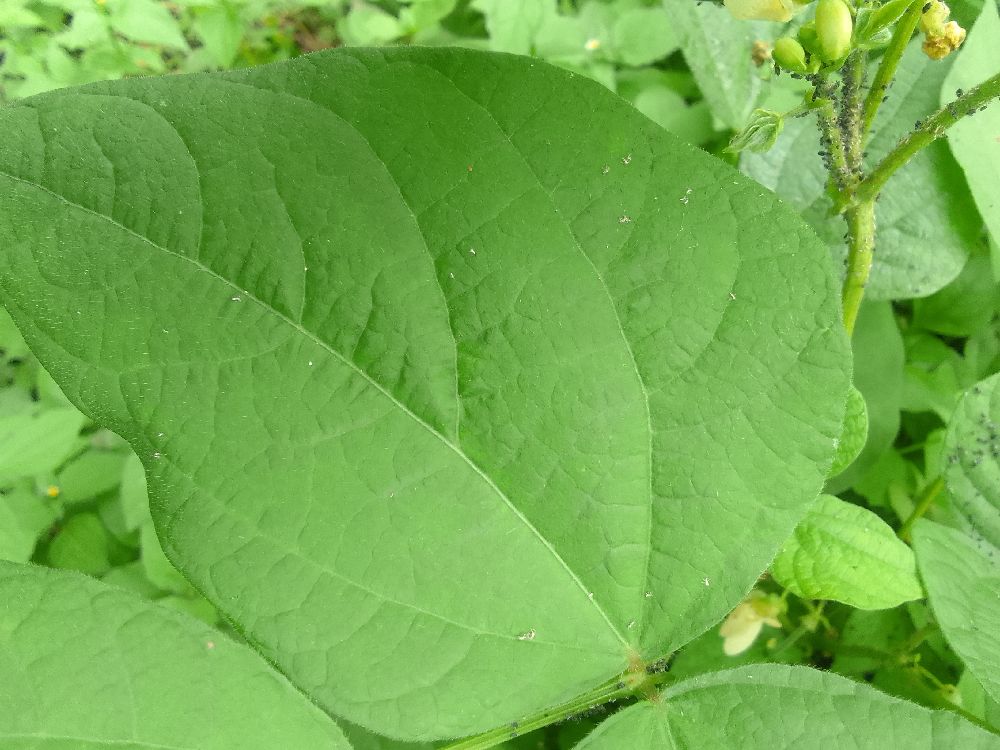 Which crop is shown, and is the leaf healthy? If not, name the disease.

common bean, healthy
